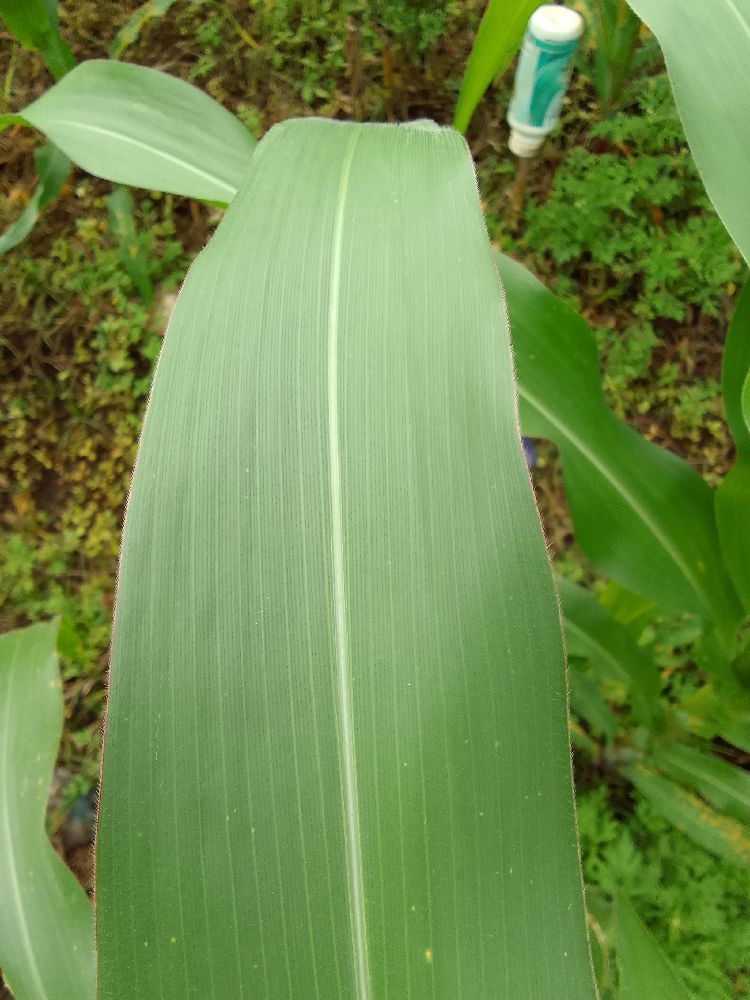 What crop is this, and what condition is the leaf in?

maize, healthy
